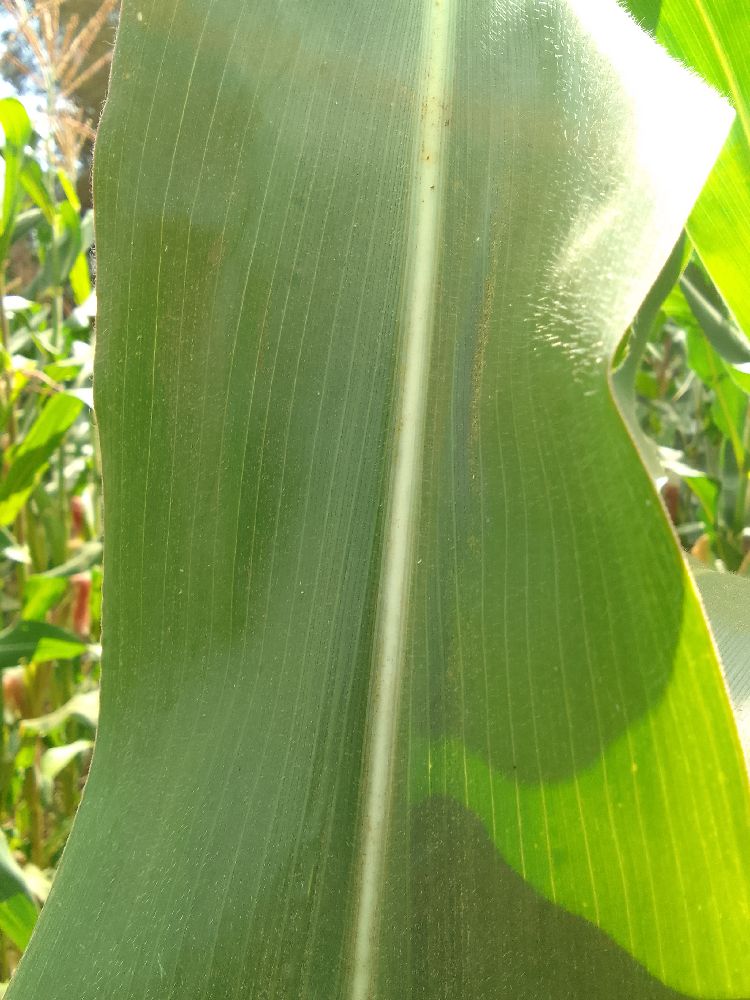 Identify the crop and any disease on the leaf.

maize, healthy
